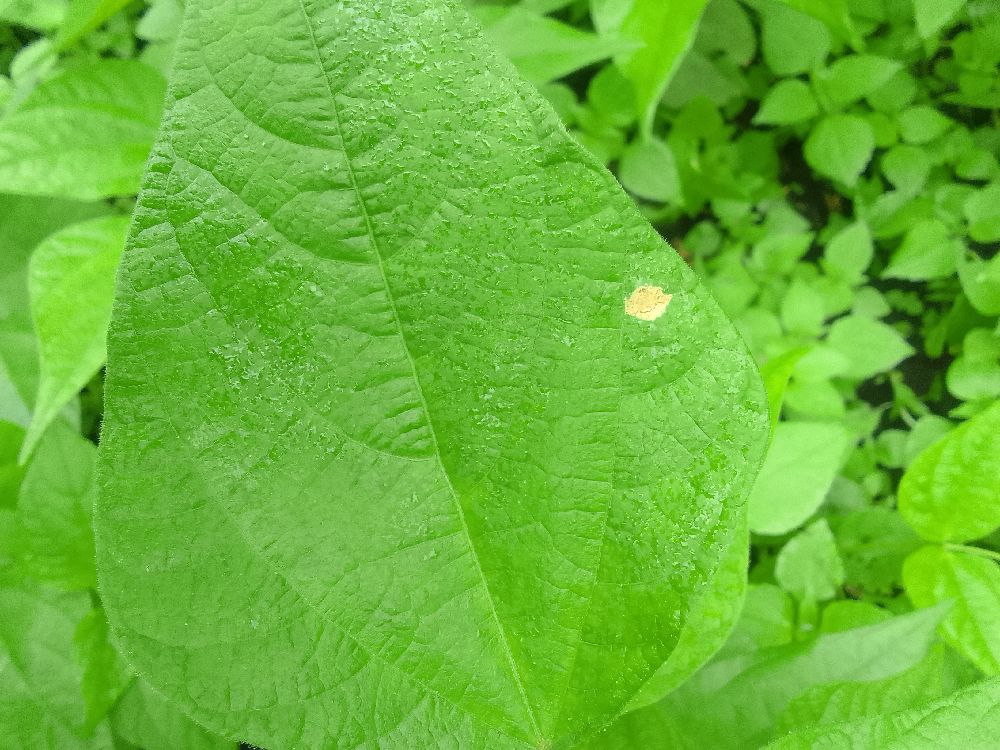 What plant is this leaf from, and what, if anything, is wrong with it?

common bean, healthy
